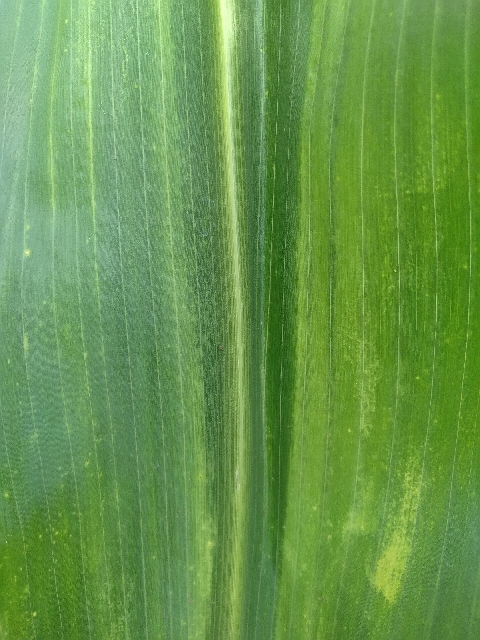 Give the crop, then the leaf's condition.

maize, maize lethal necrosis
